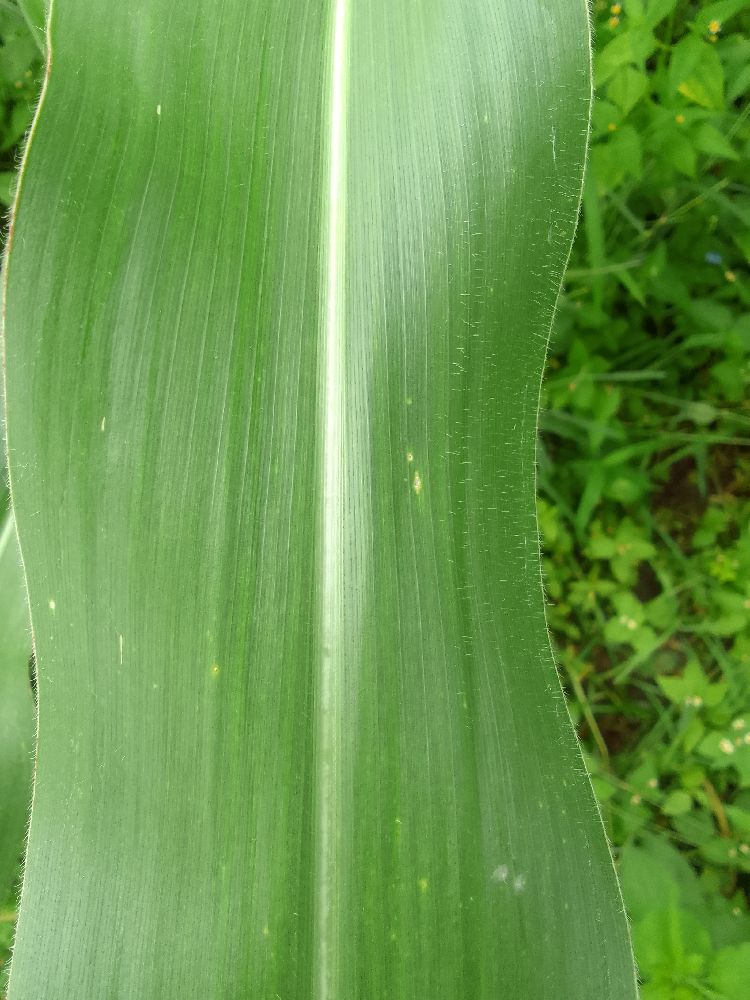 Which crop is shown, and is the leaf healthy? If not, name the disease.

maize, healthy
